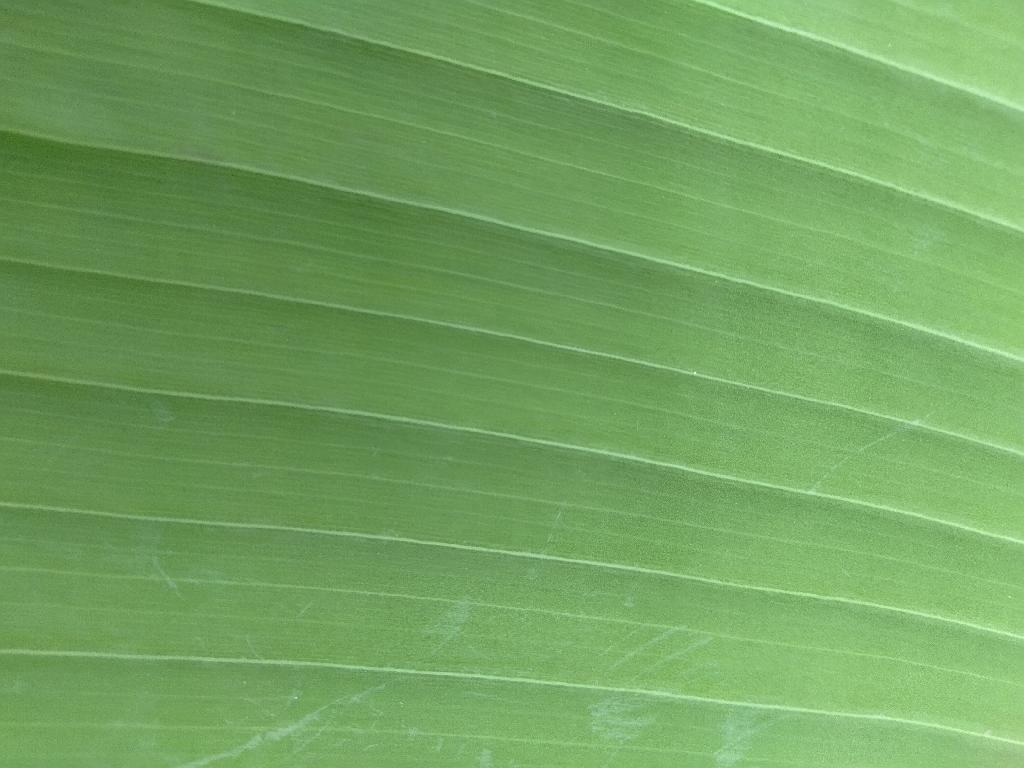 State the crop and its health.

banana, healthy
